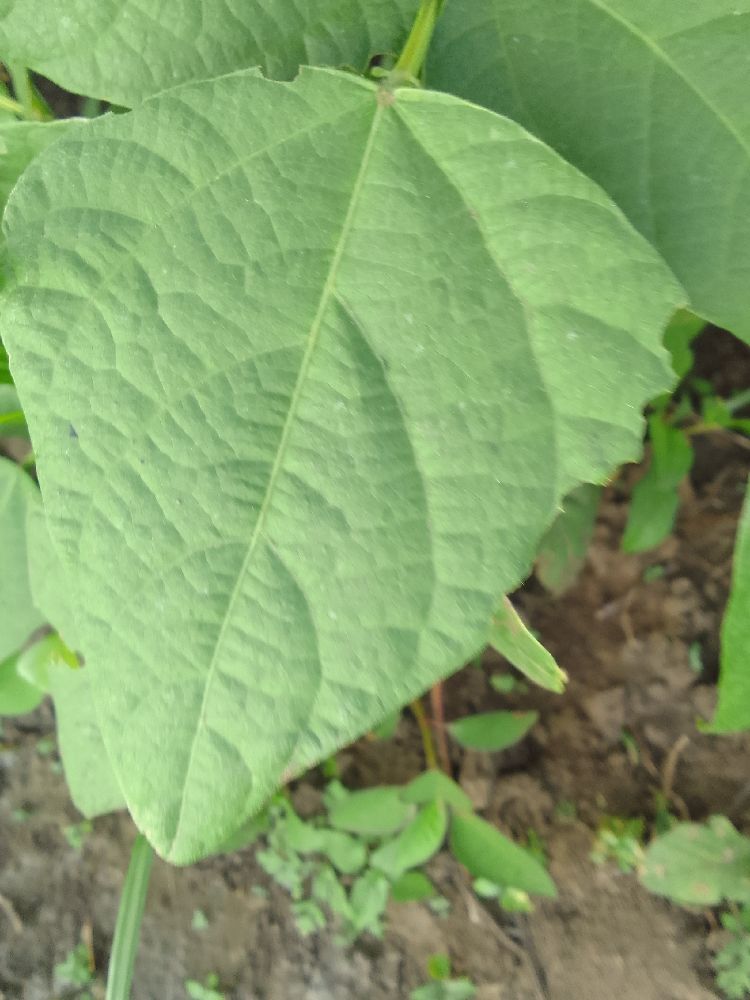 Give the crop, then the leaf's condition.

common bean, healthy
